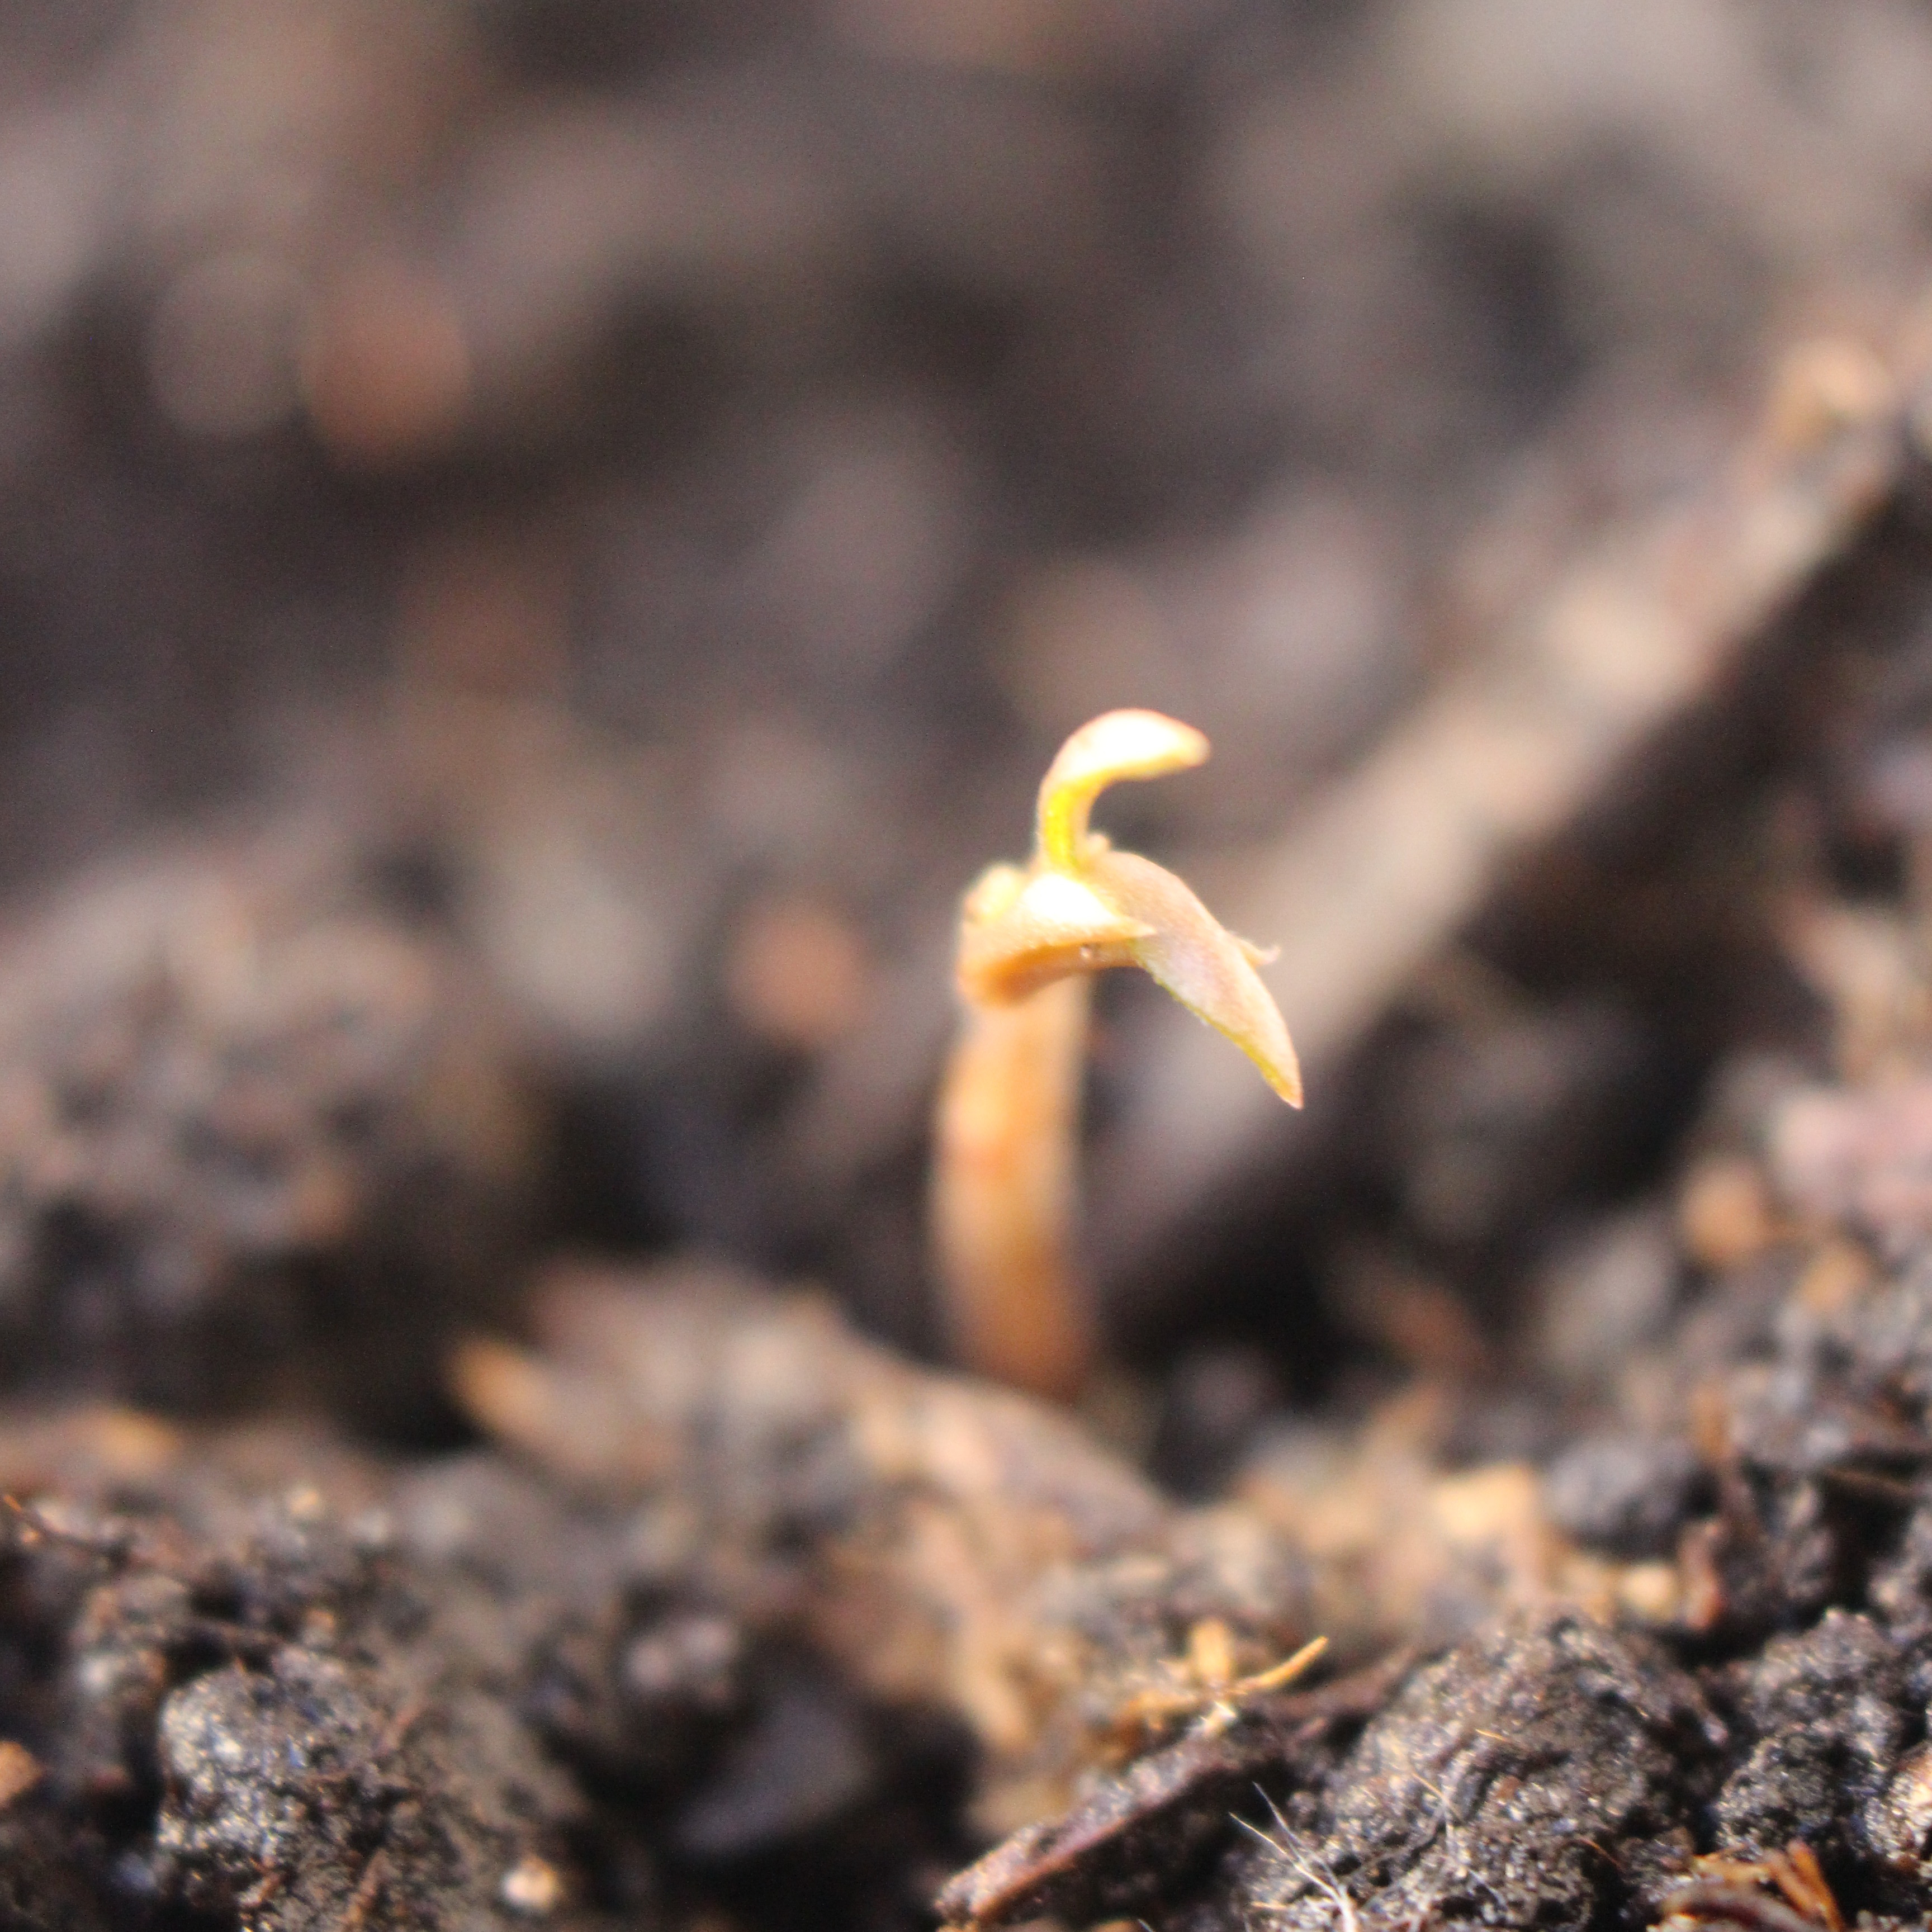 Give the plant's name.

Vicia sativa
